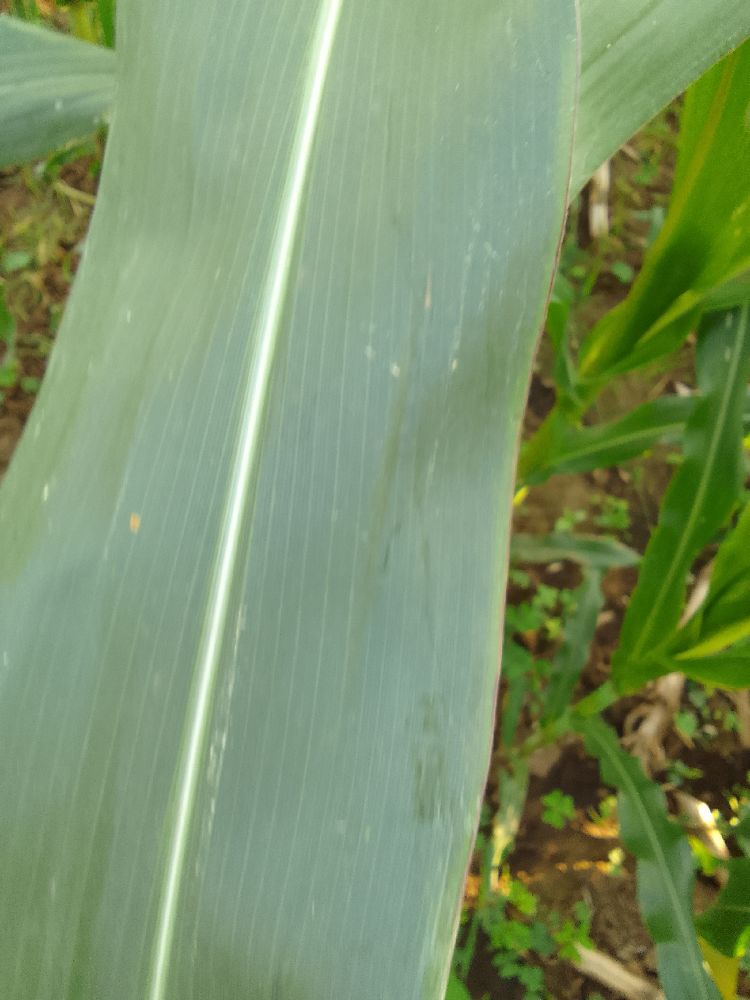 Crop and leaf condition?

maize, healthy
